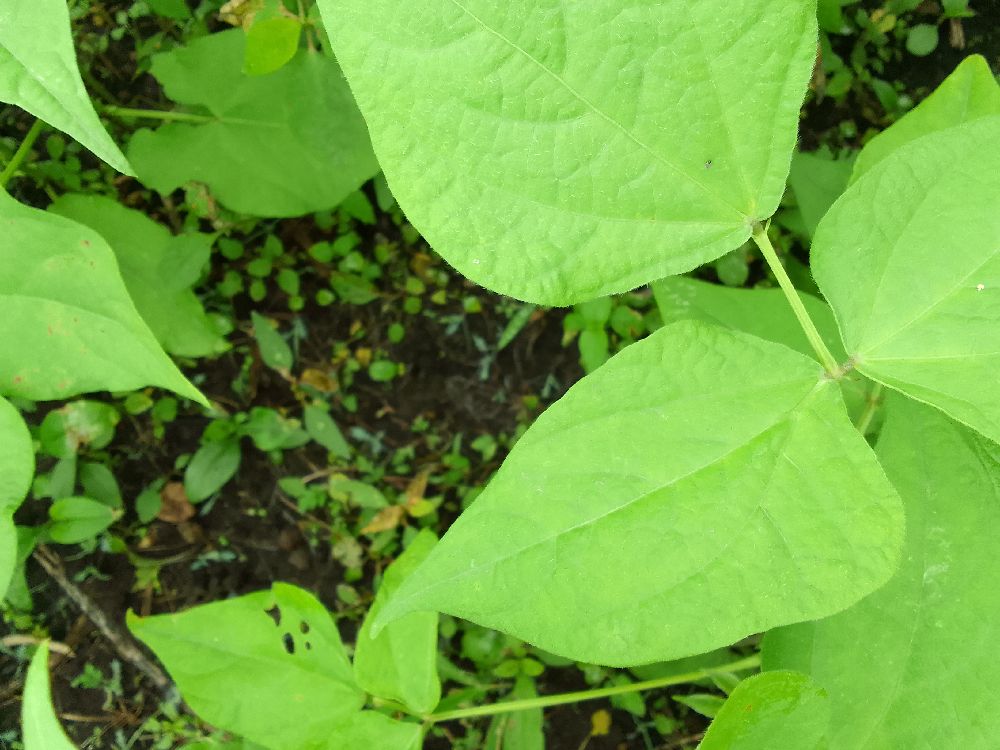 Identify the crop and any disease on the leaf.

common bean, healthy
